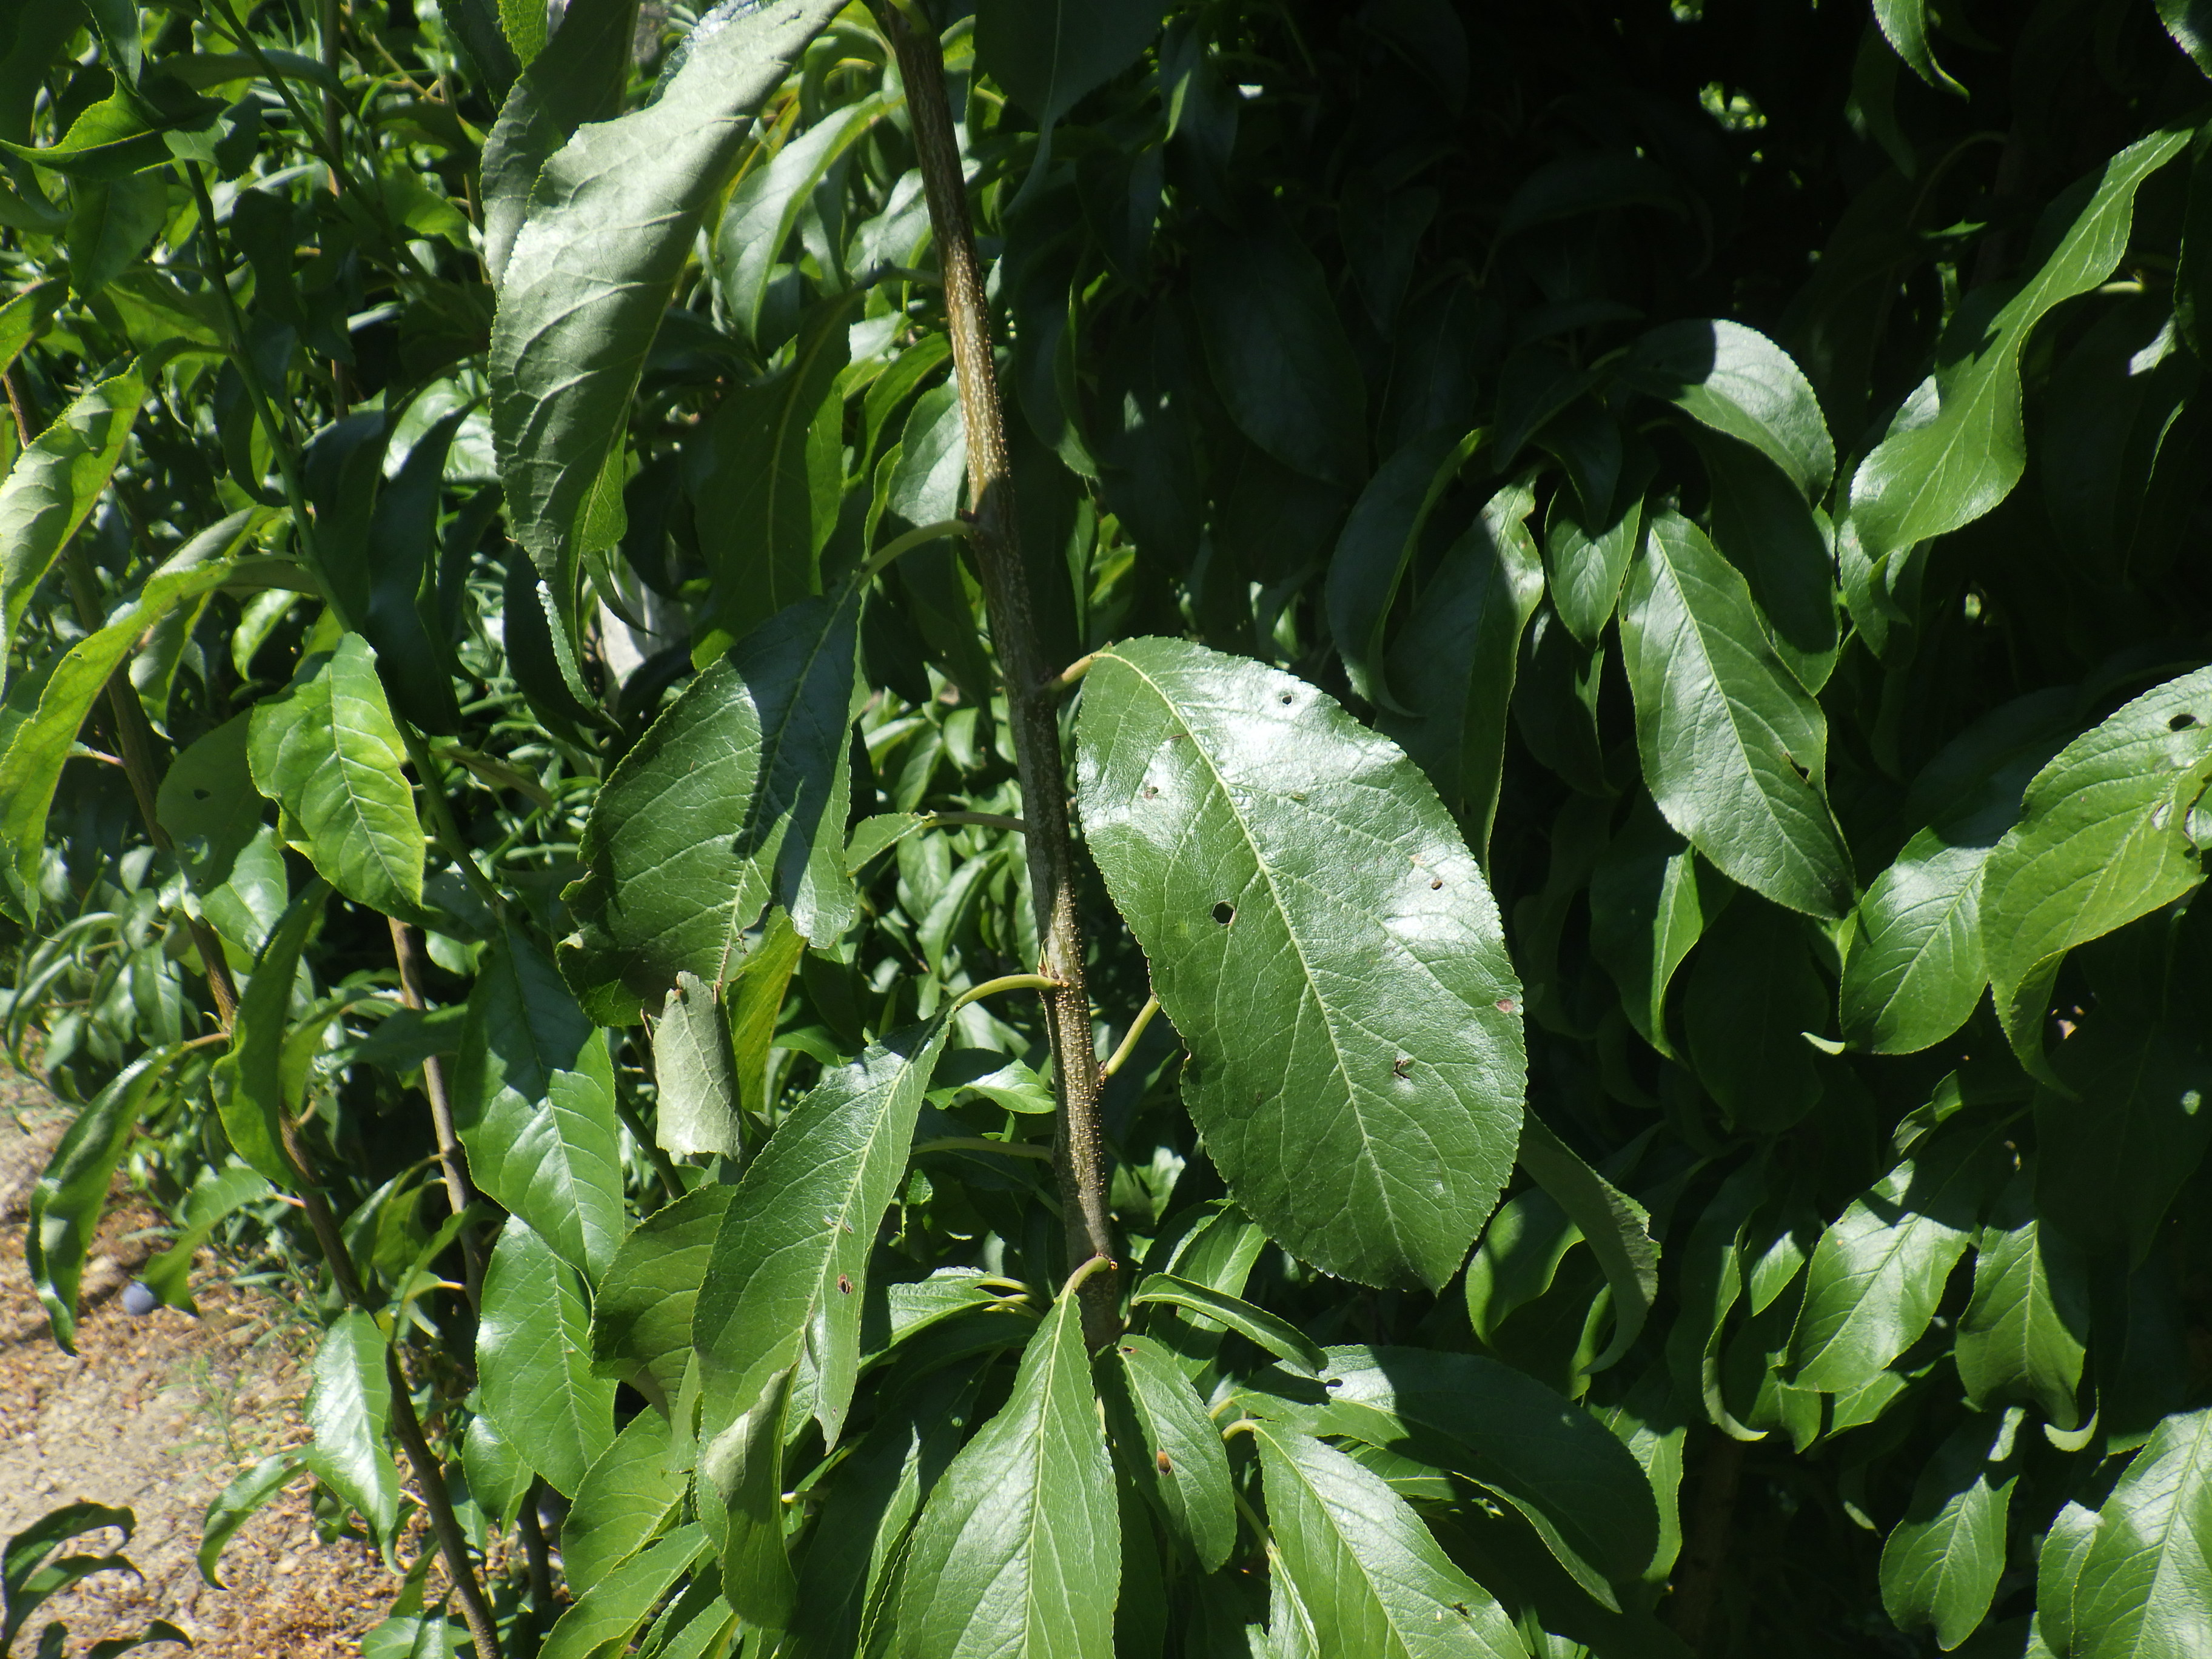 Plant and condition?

plum, phytophagous, shot hole disease
